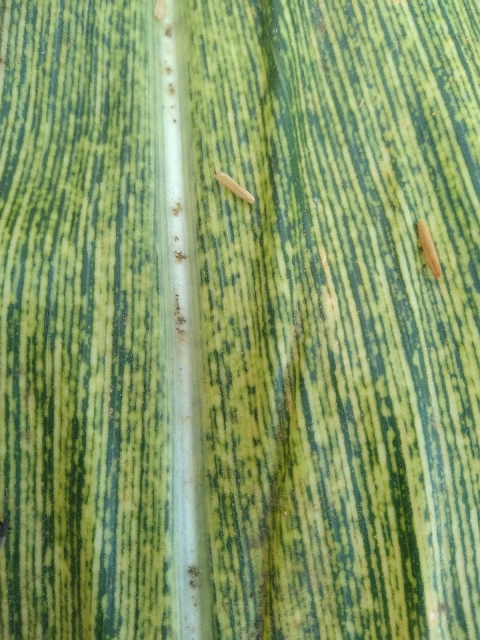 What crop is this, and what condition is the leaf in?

maize, maize streak virus
